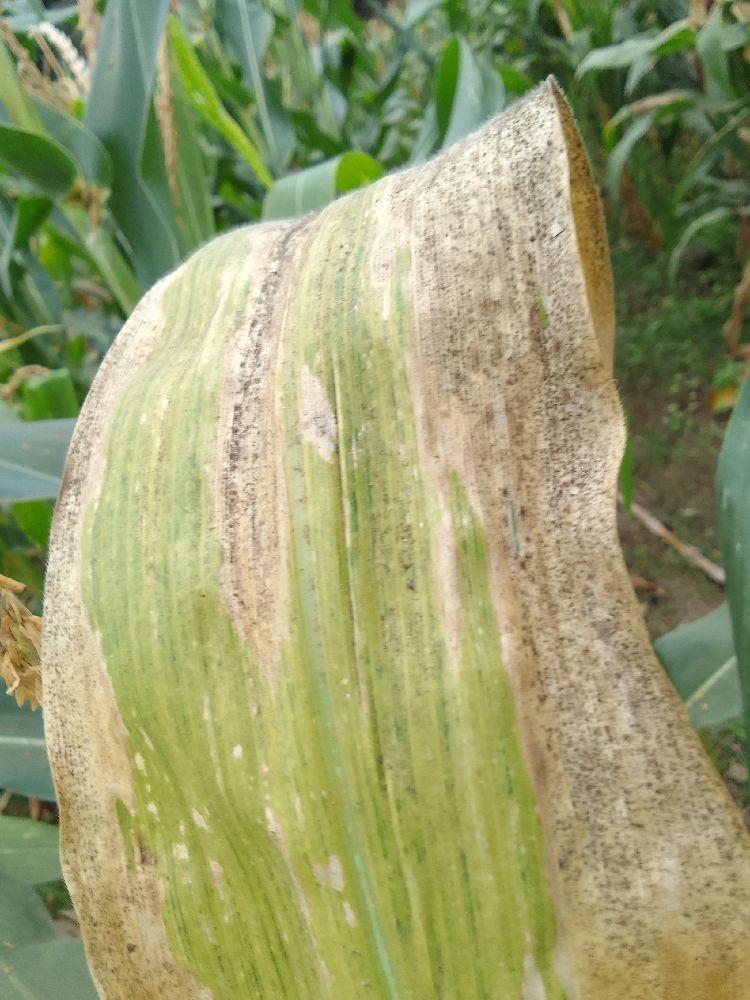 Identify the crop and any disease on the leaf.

maize, maize lethal necrosis
